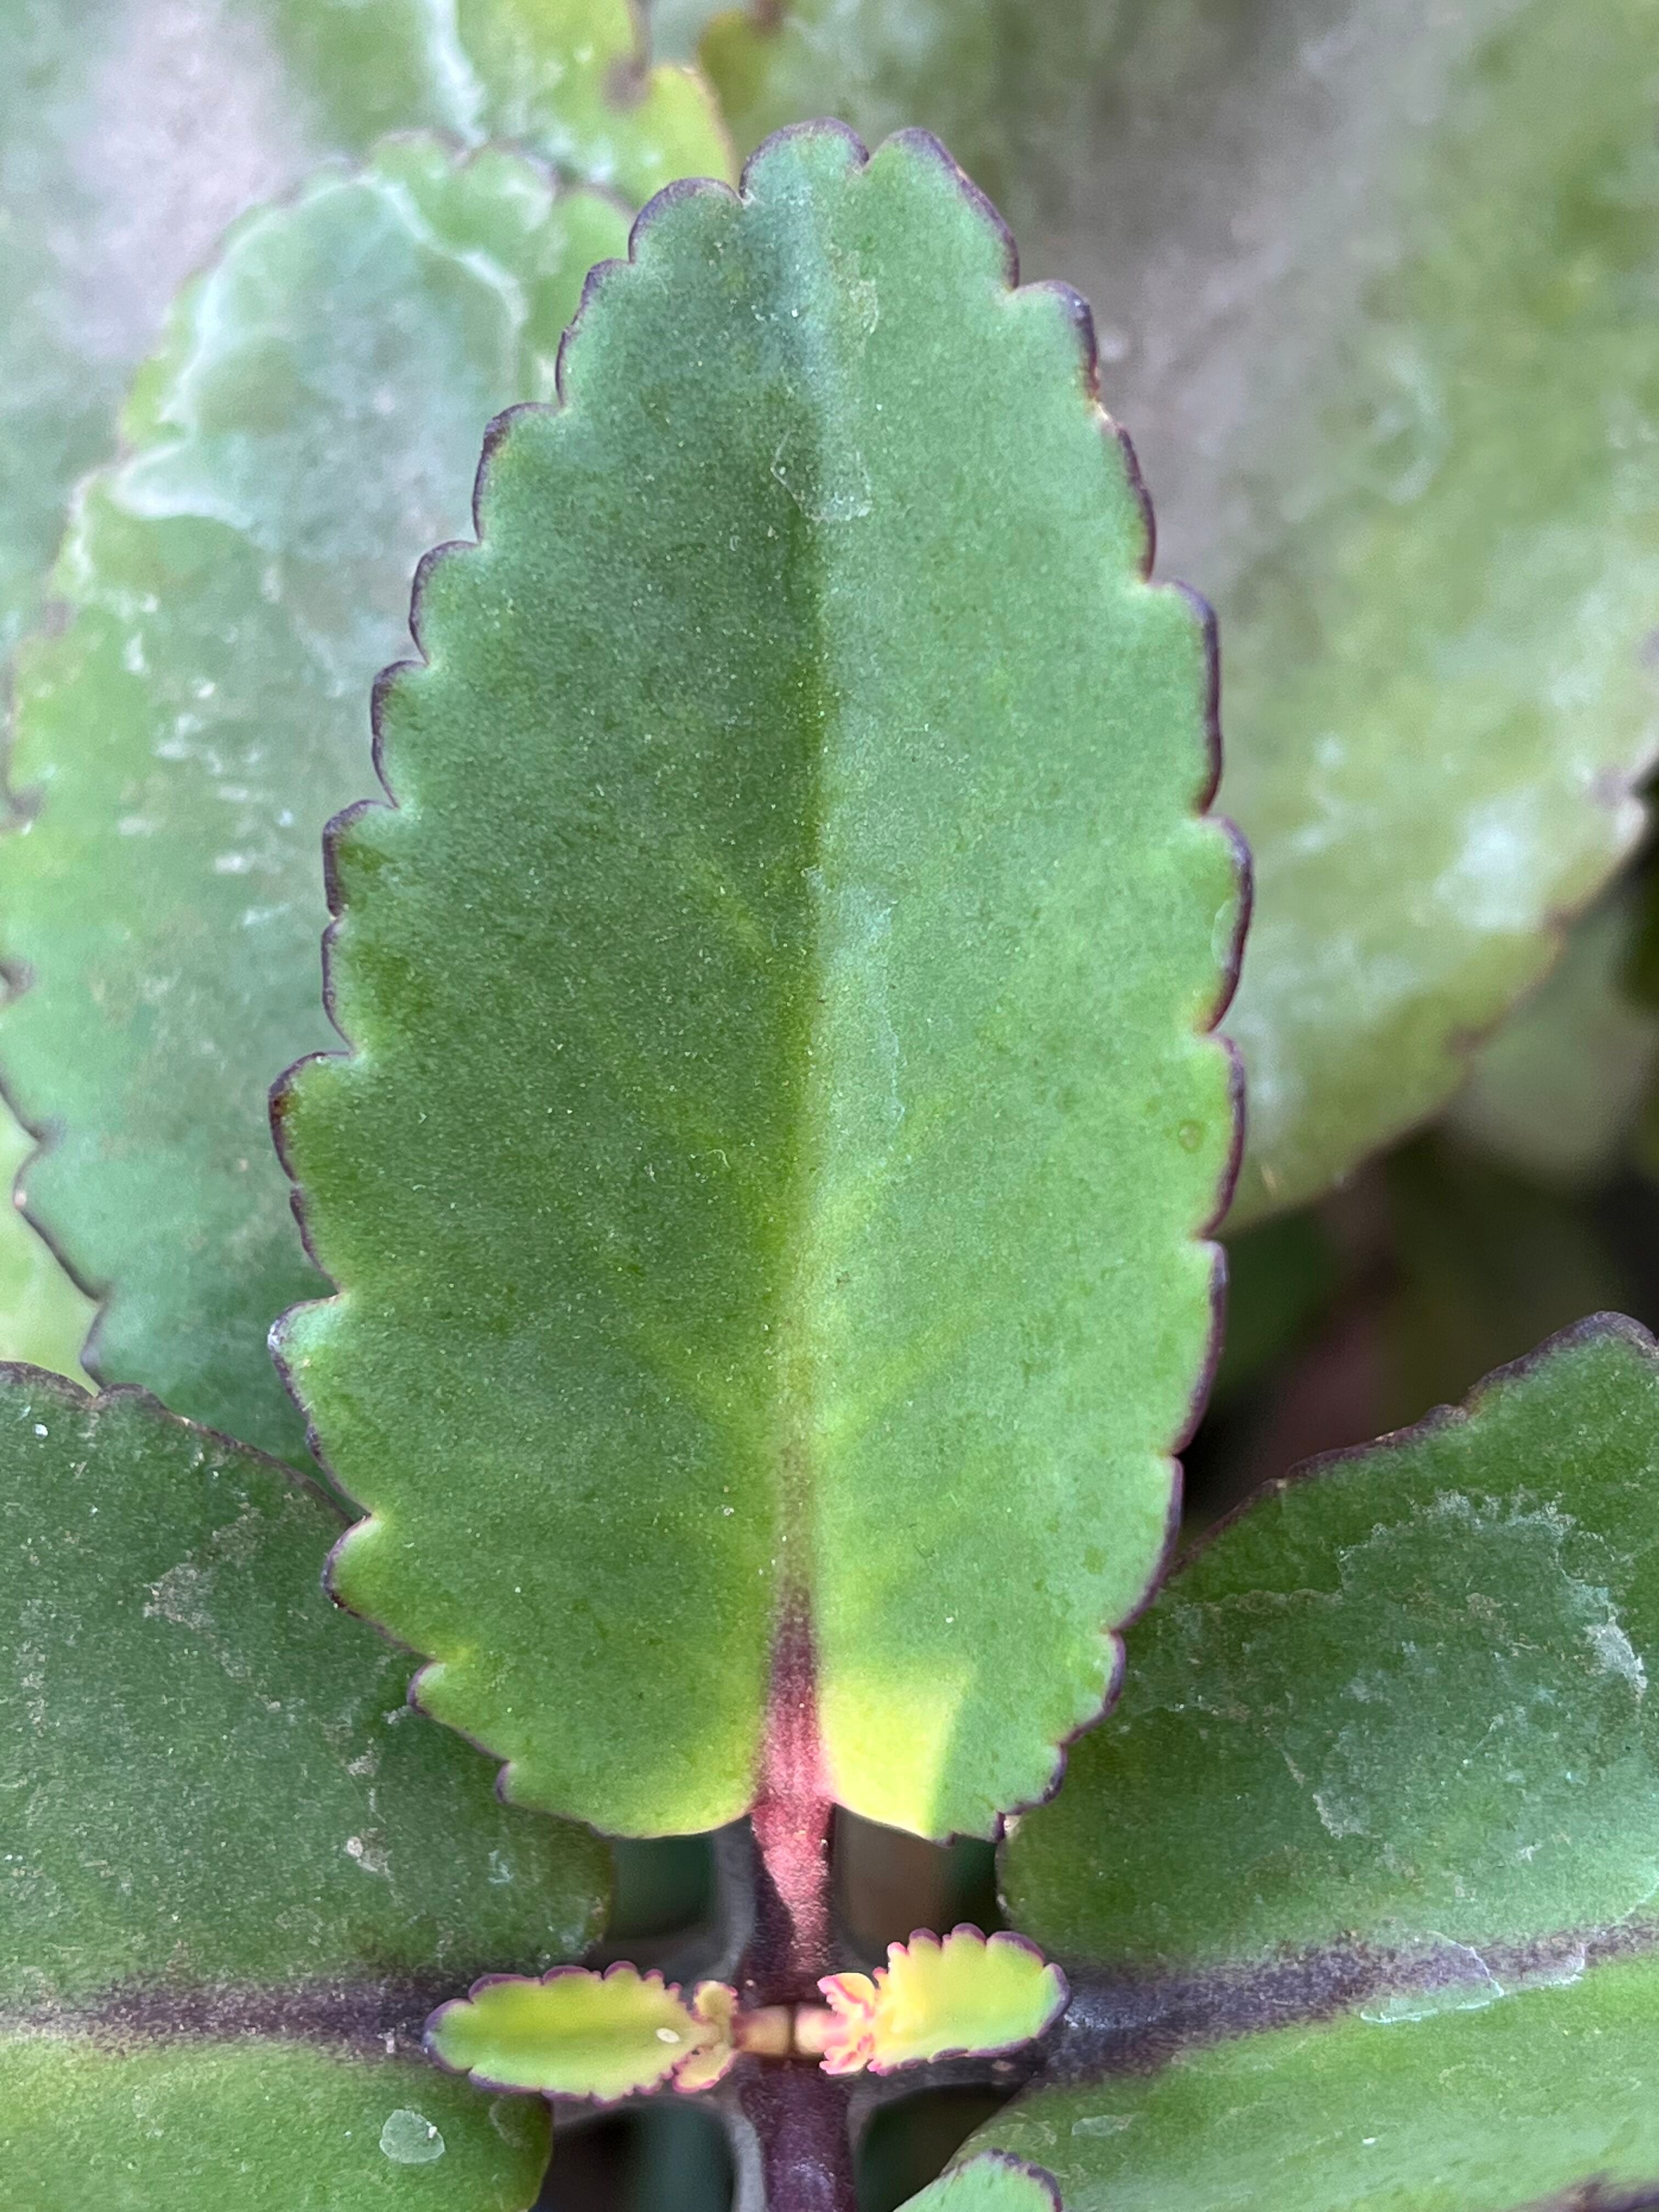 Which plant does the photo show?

pathorkuci
